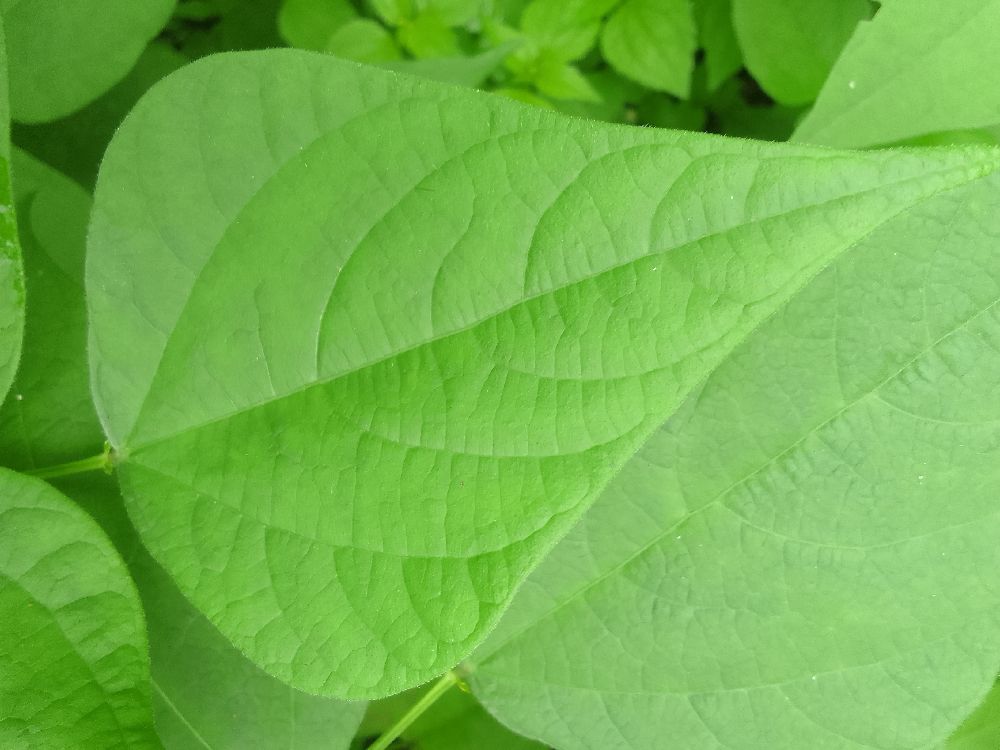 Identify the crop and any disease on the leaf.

common bean, healthy
